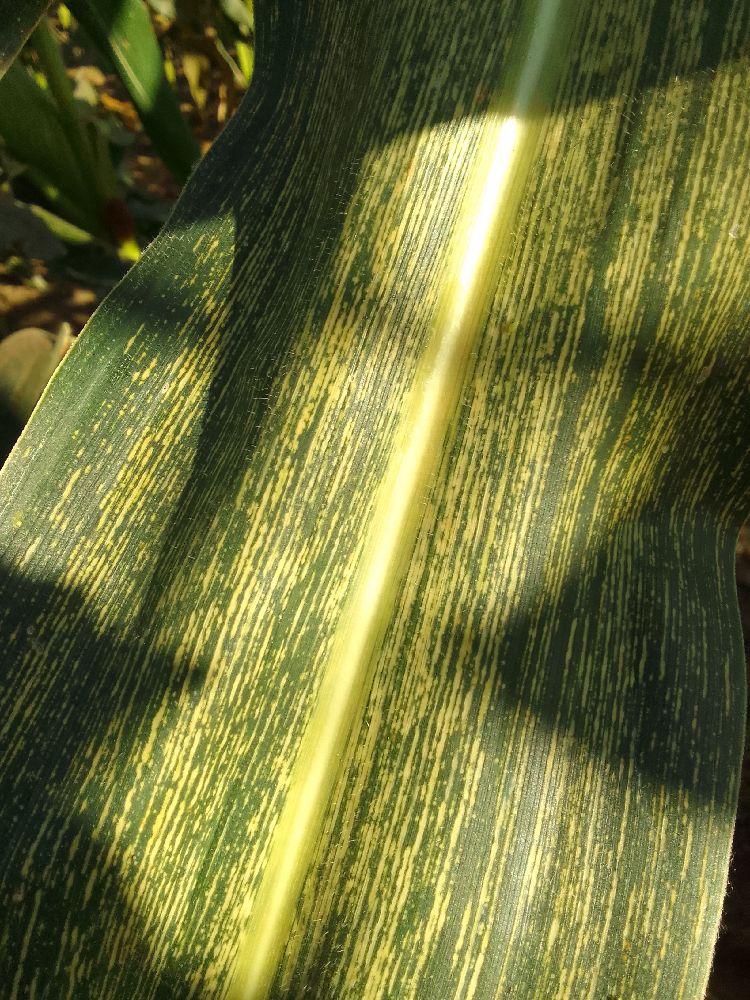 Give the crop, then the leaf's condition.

maize, maize streak virus
